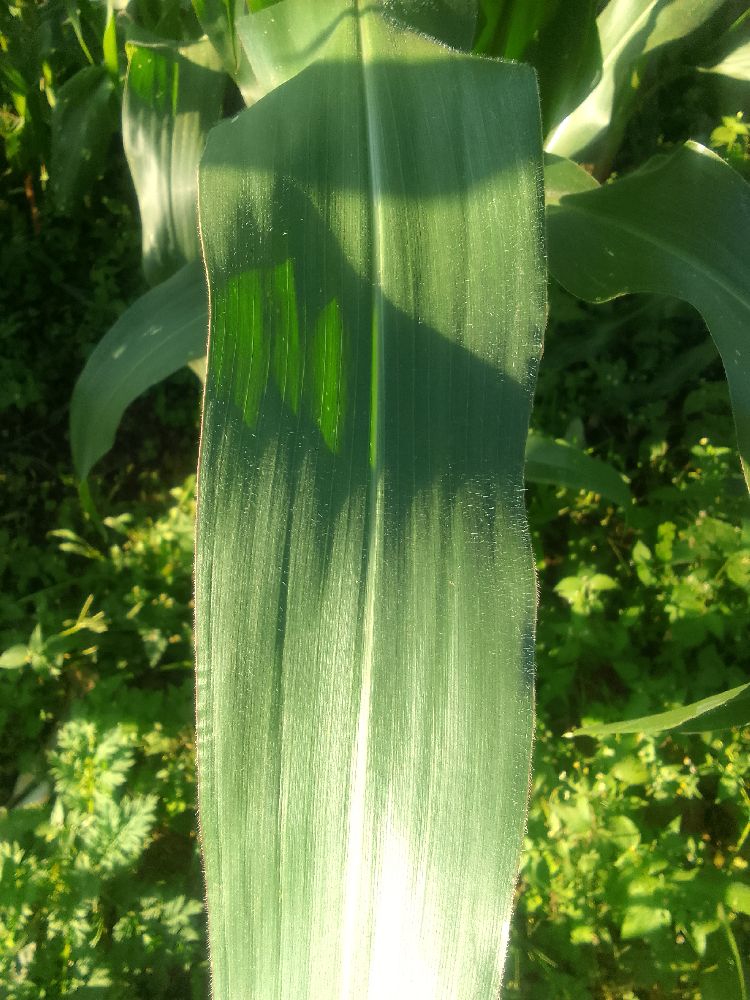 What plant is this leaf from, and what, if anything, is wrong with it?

maize, healthy
